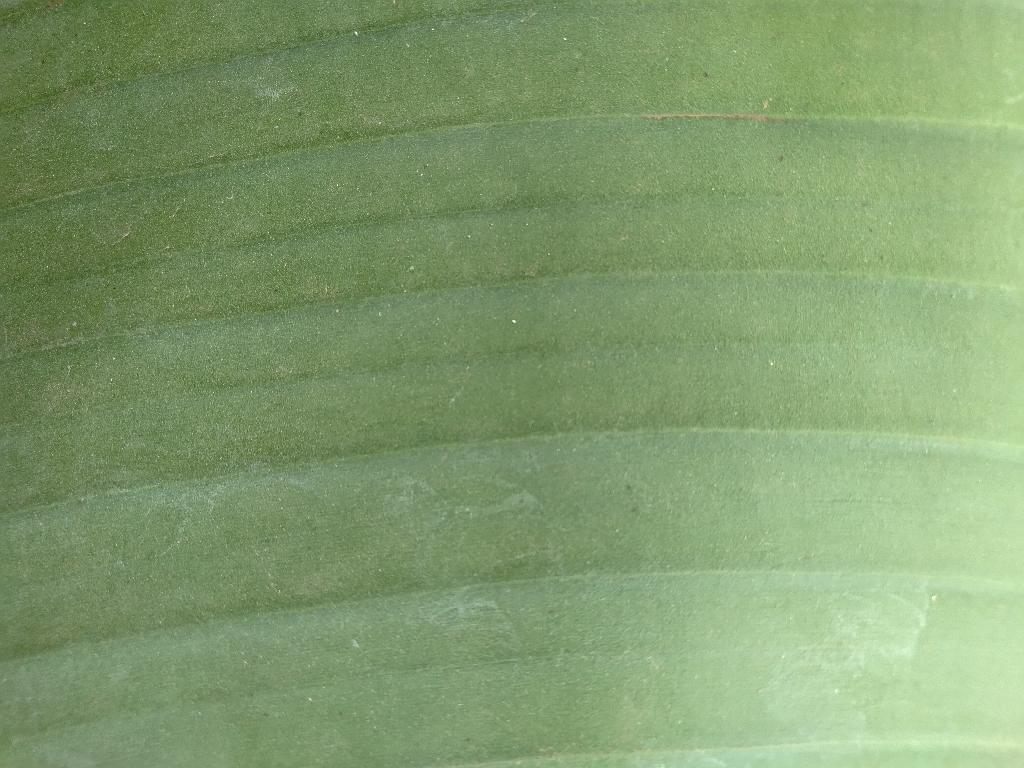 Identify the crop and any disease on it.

banana, healthy
